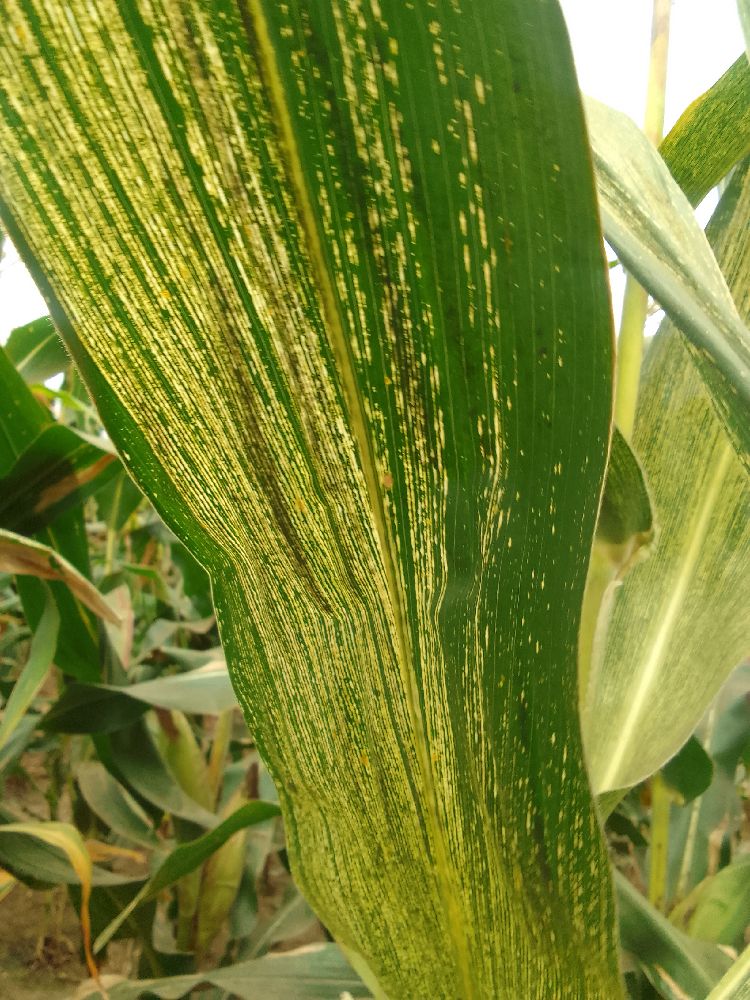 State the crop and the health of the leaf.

maize, maize streak virus
